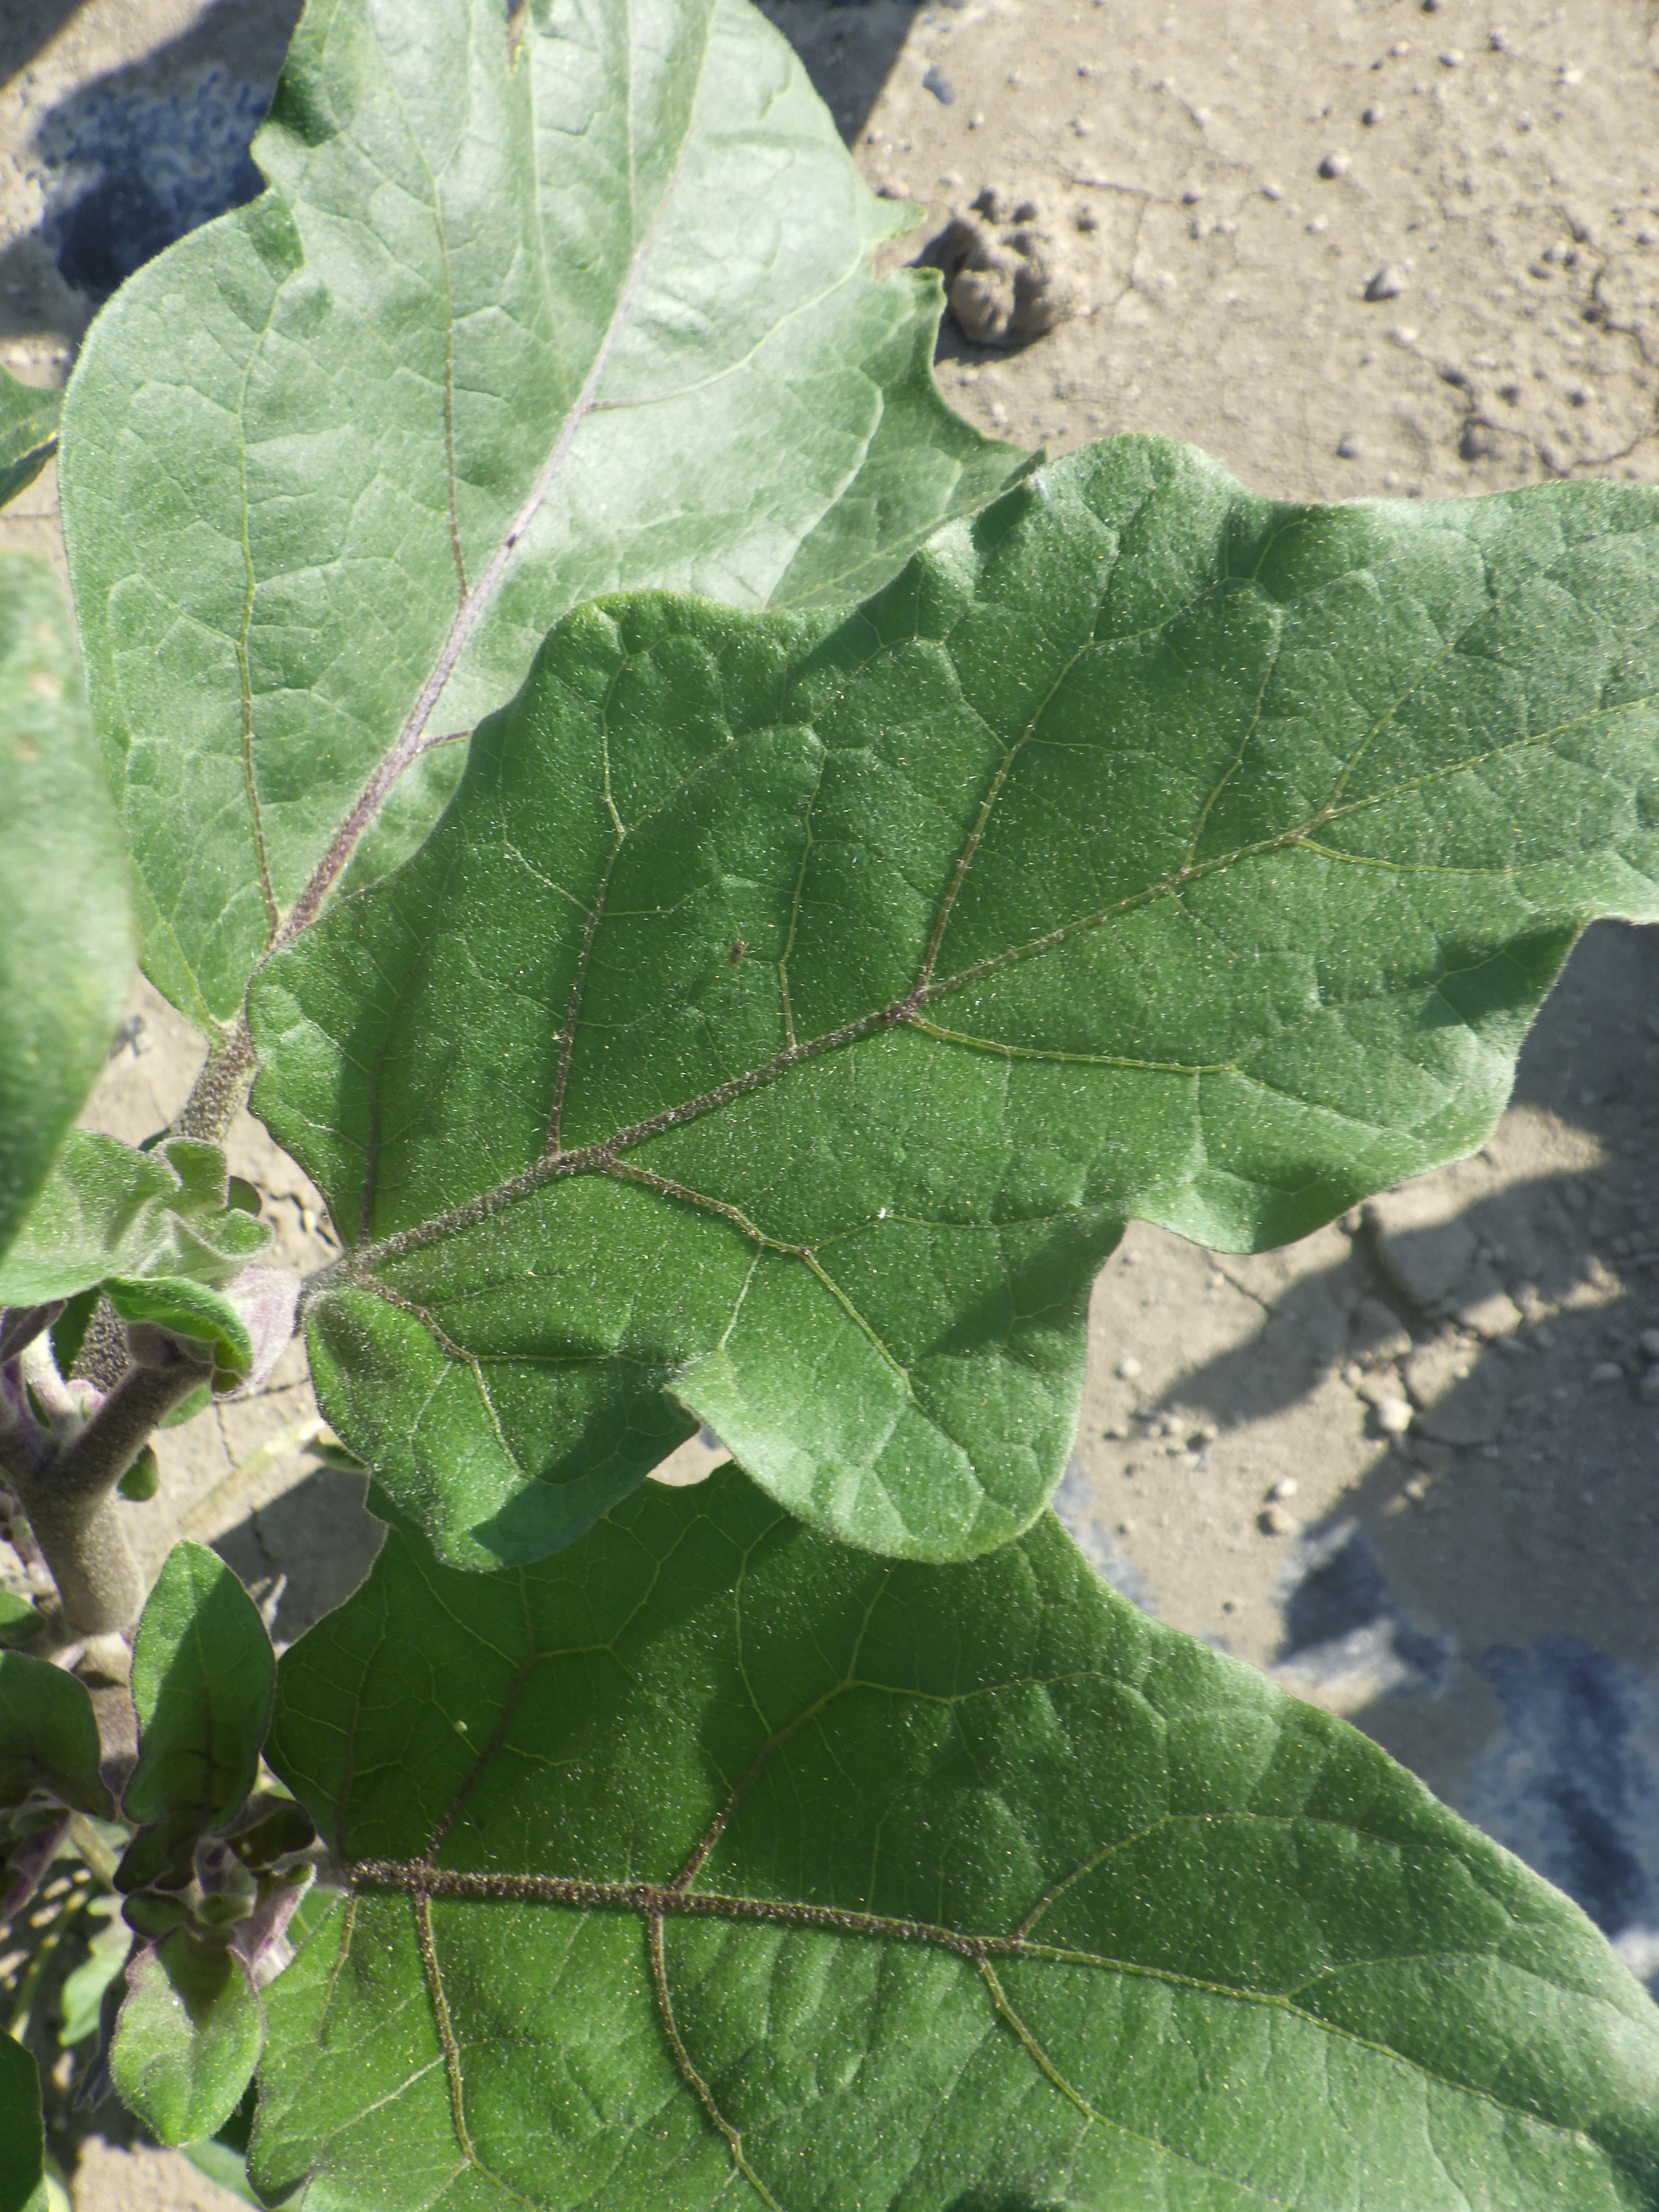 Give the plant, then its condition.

aubergine, healthy
